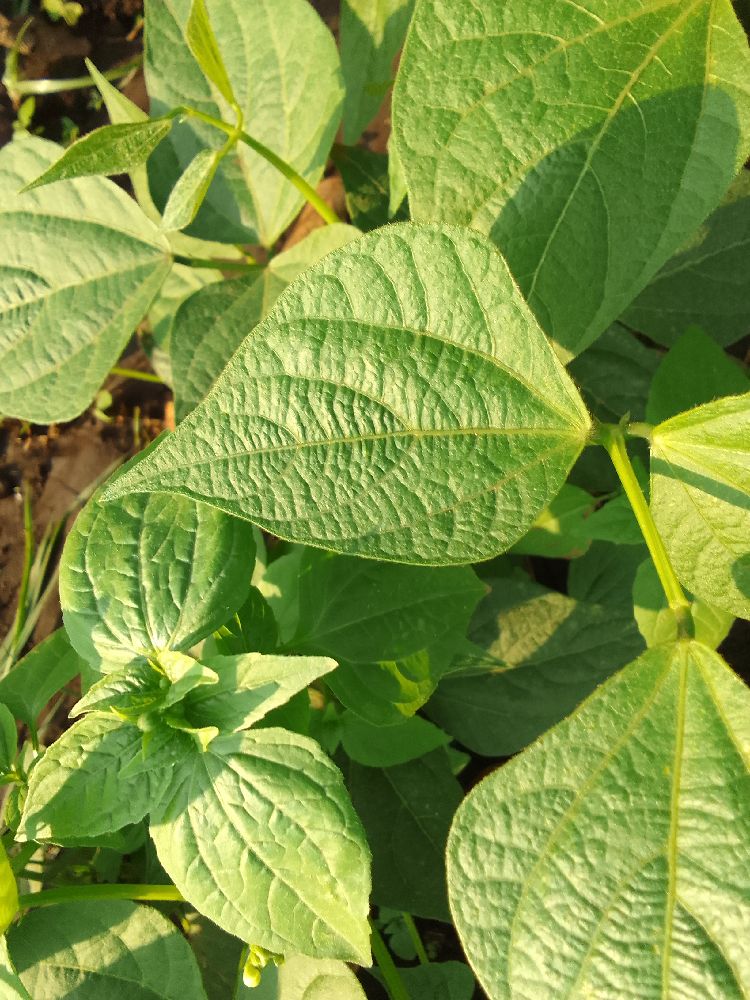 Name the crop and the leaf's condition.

common bean, healthy
